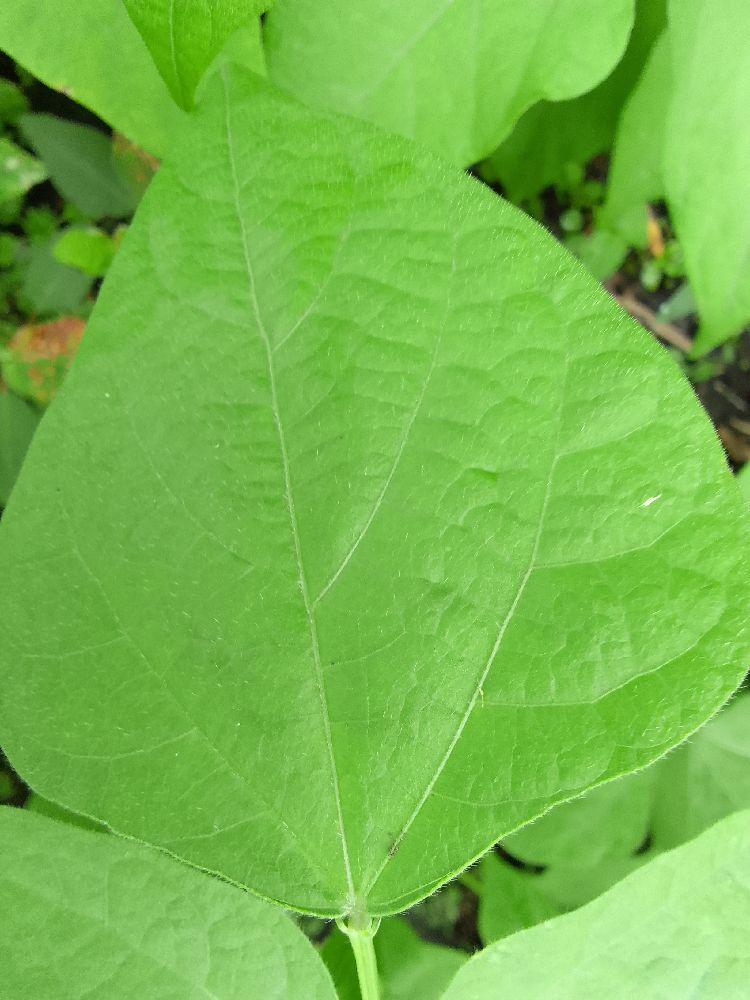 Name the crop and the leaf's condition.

common bean, healthy
